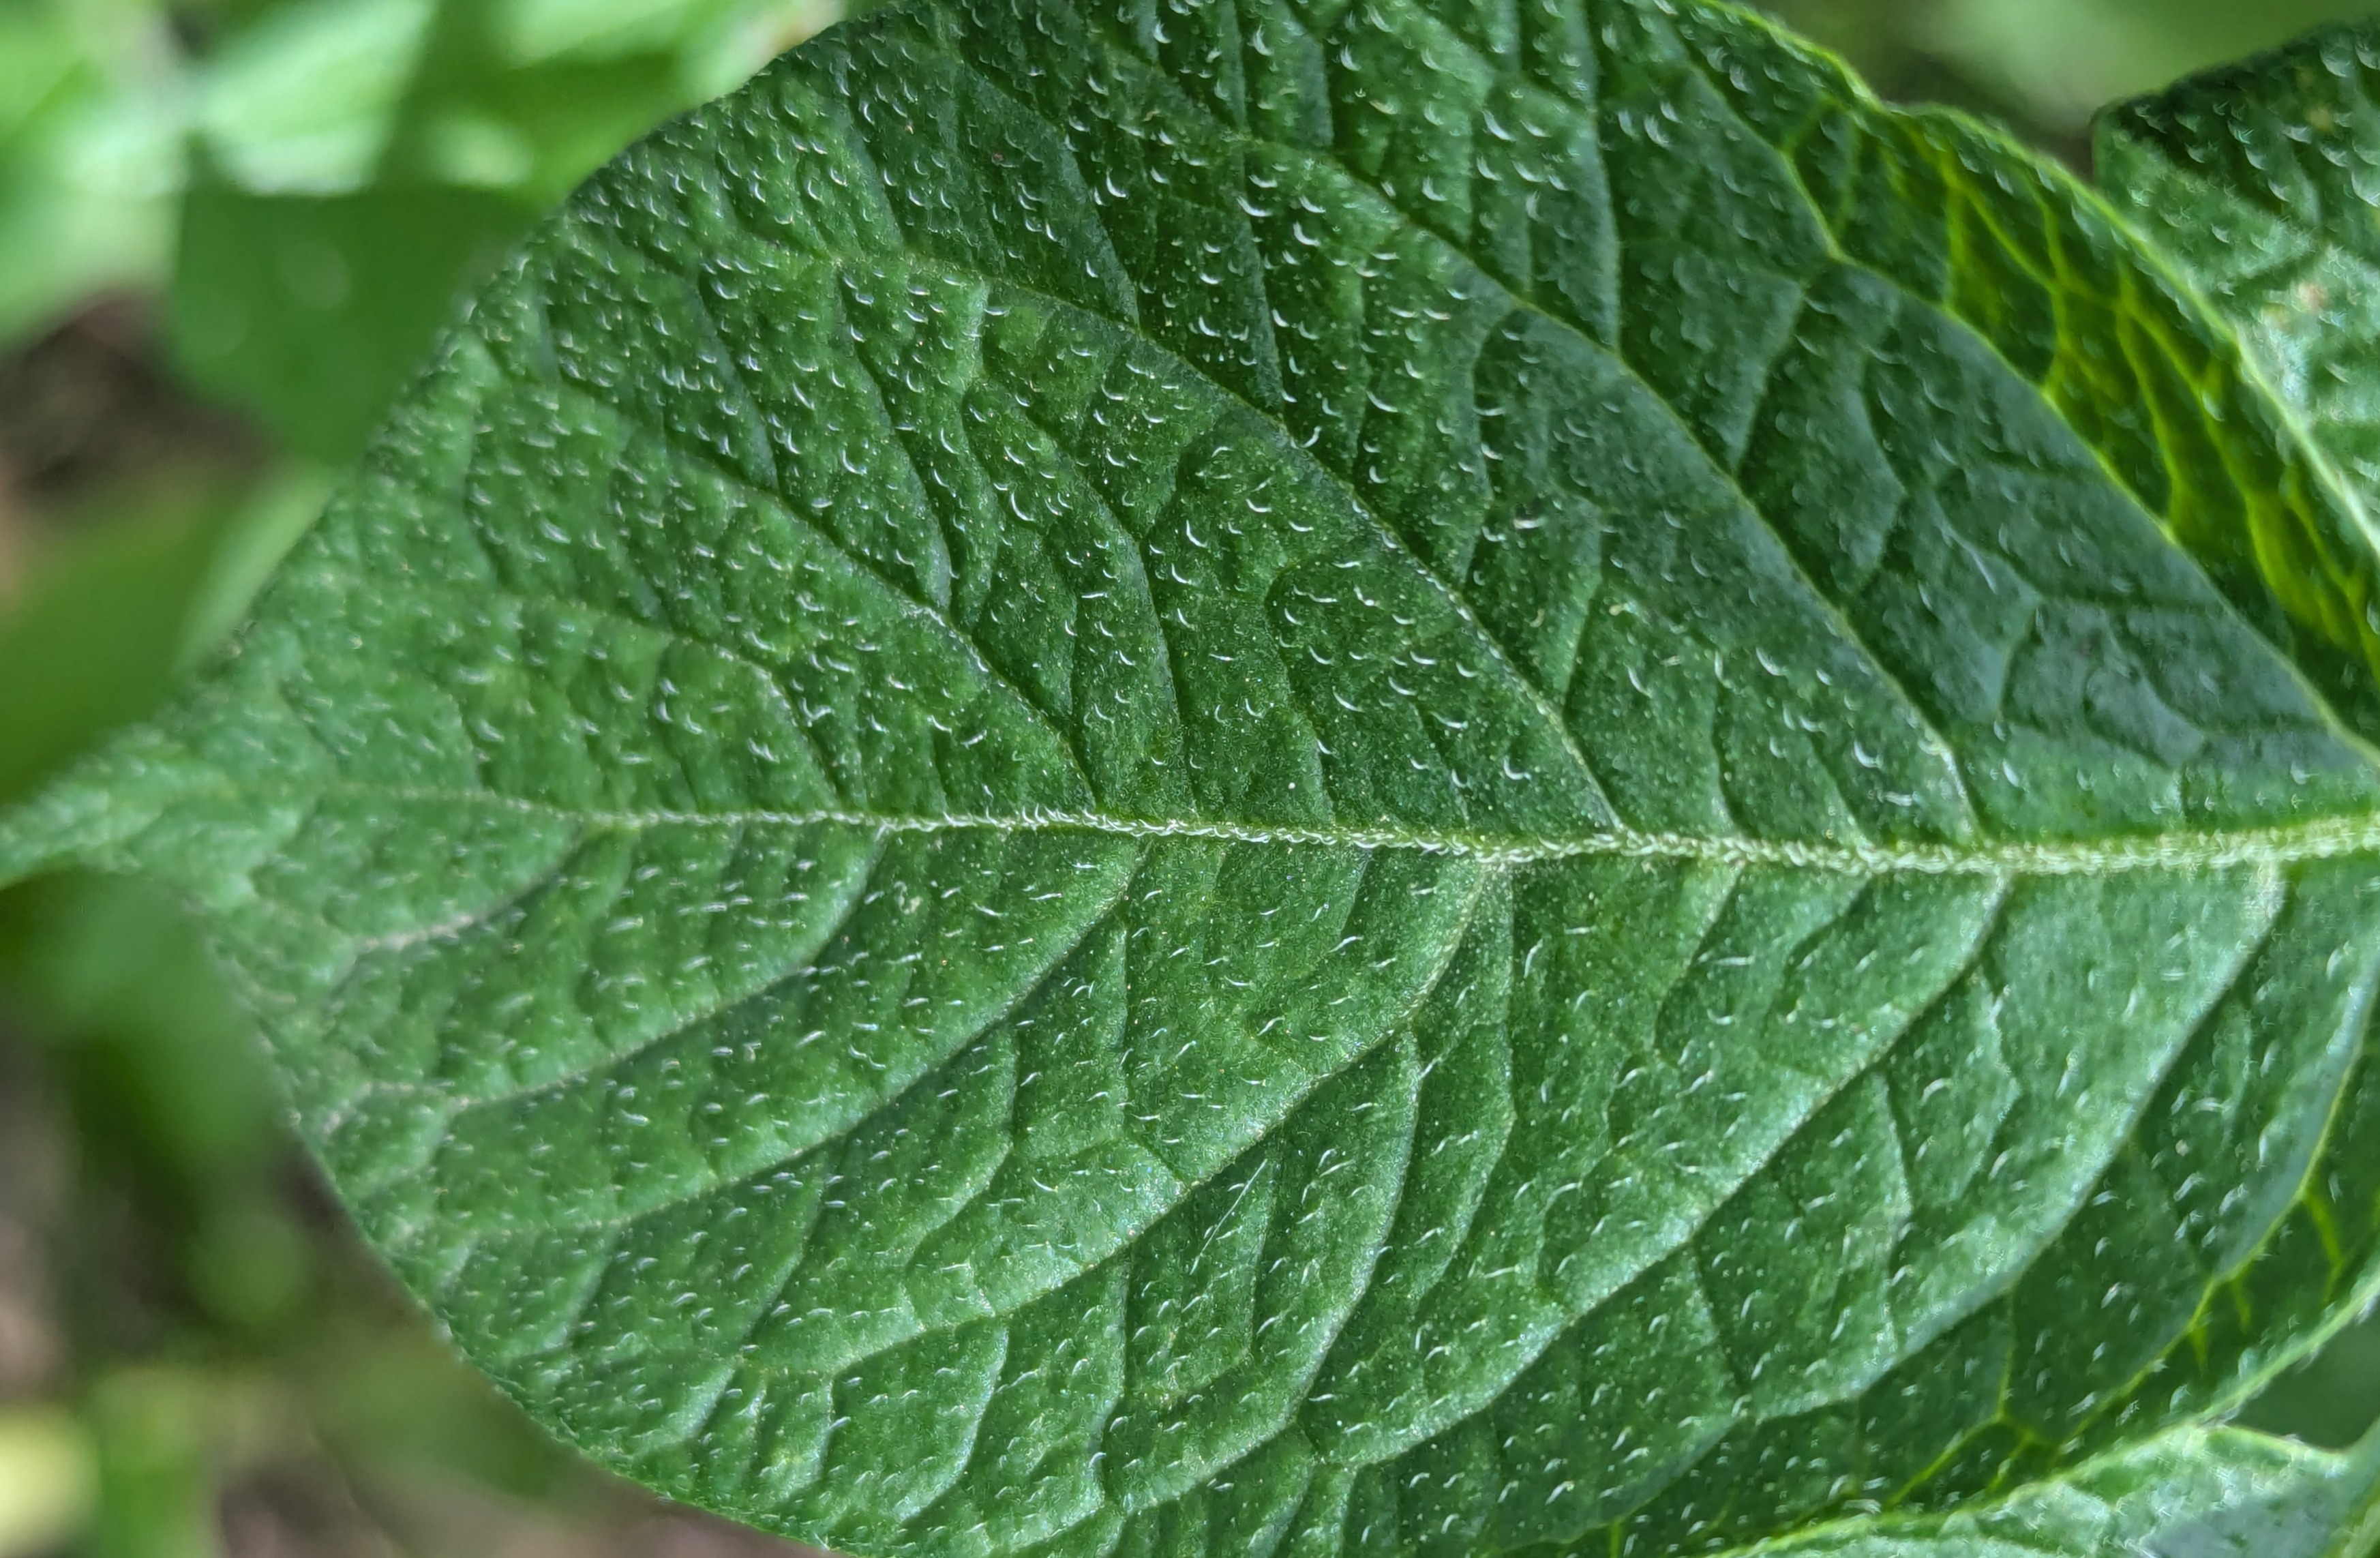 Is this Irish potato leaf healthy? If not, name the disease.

healthy
